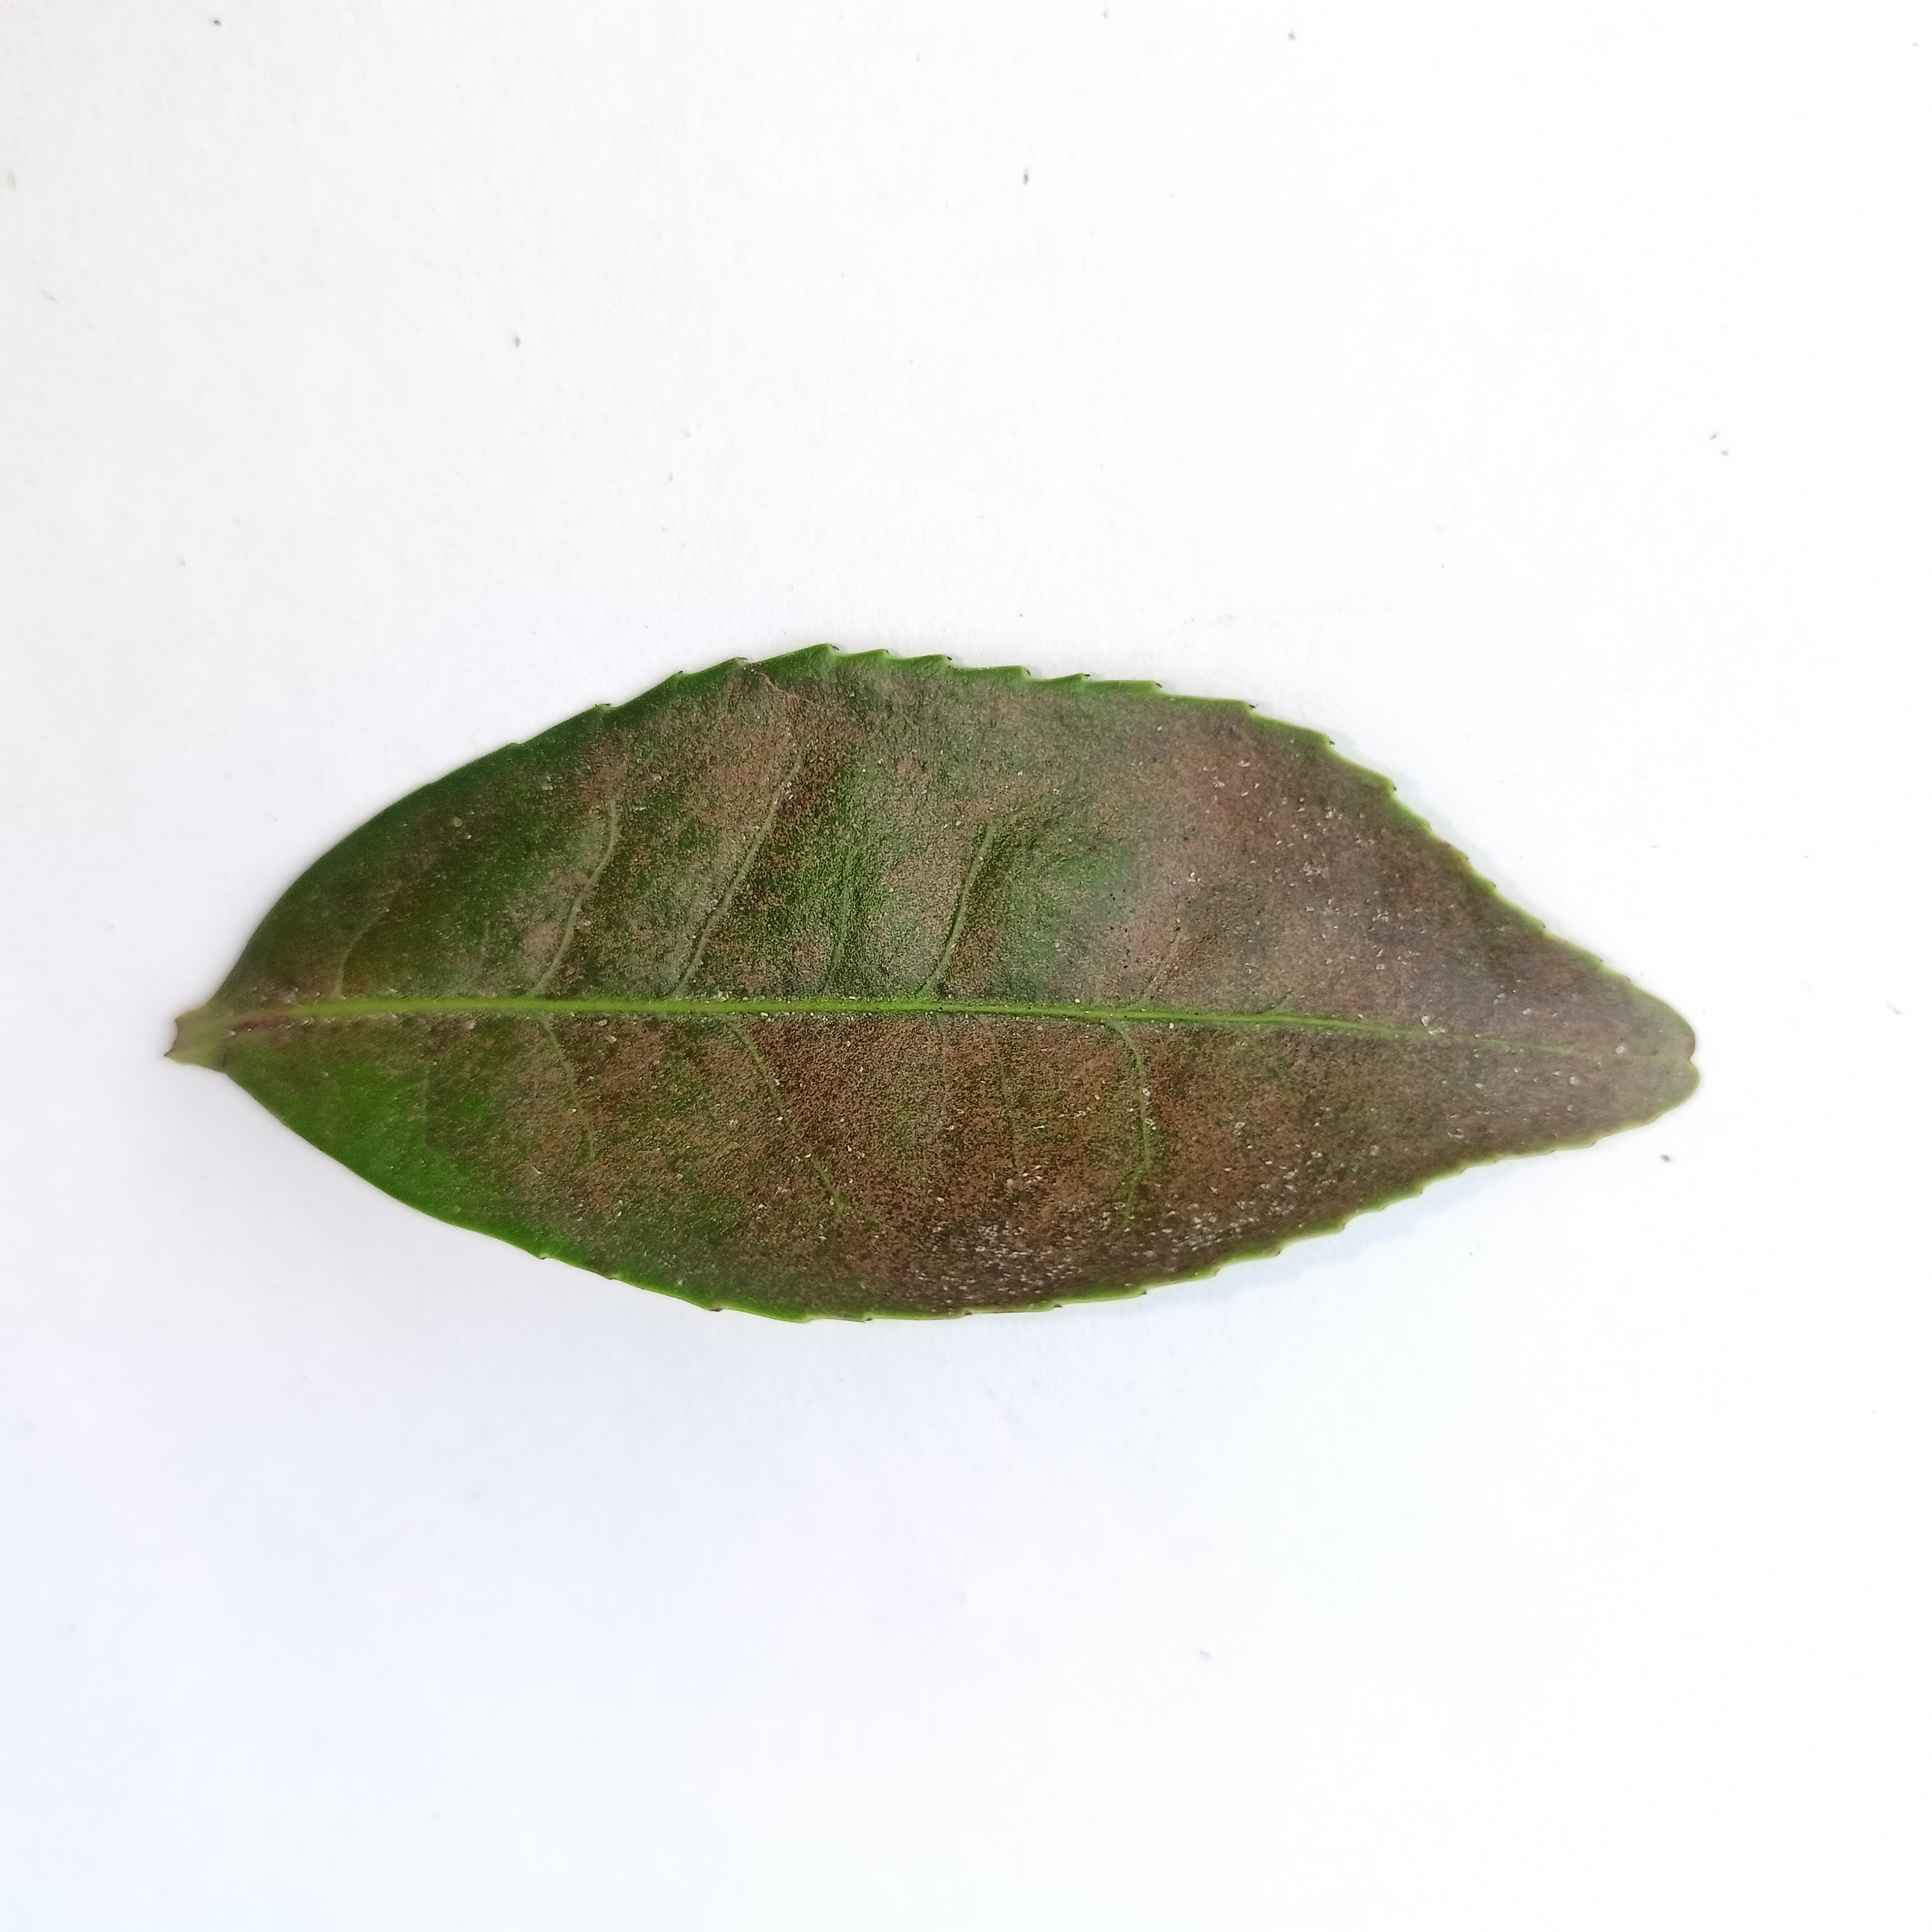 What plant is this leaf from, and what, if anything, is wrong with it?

tea, red rust
